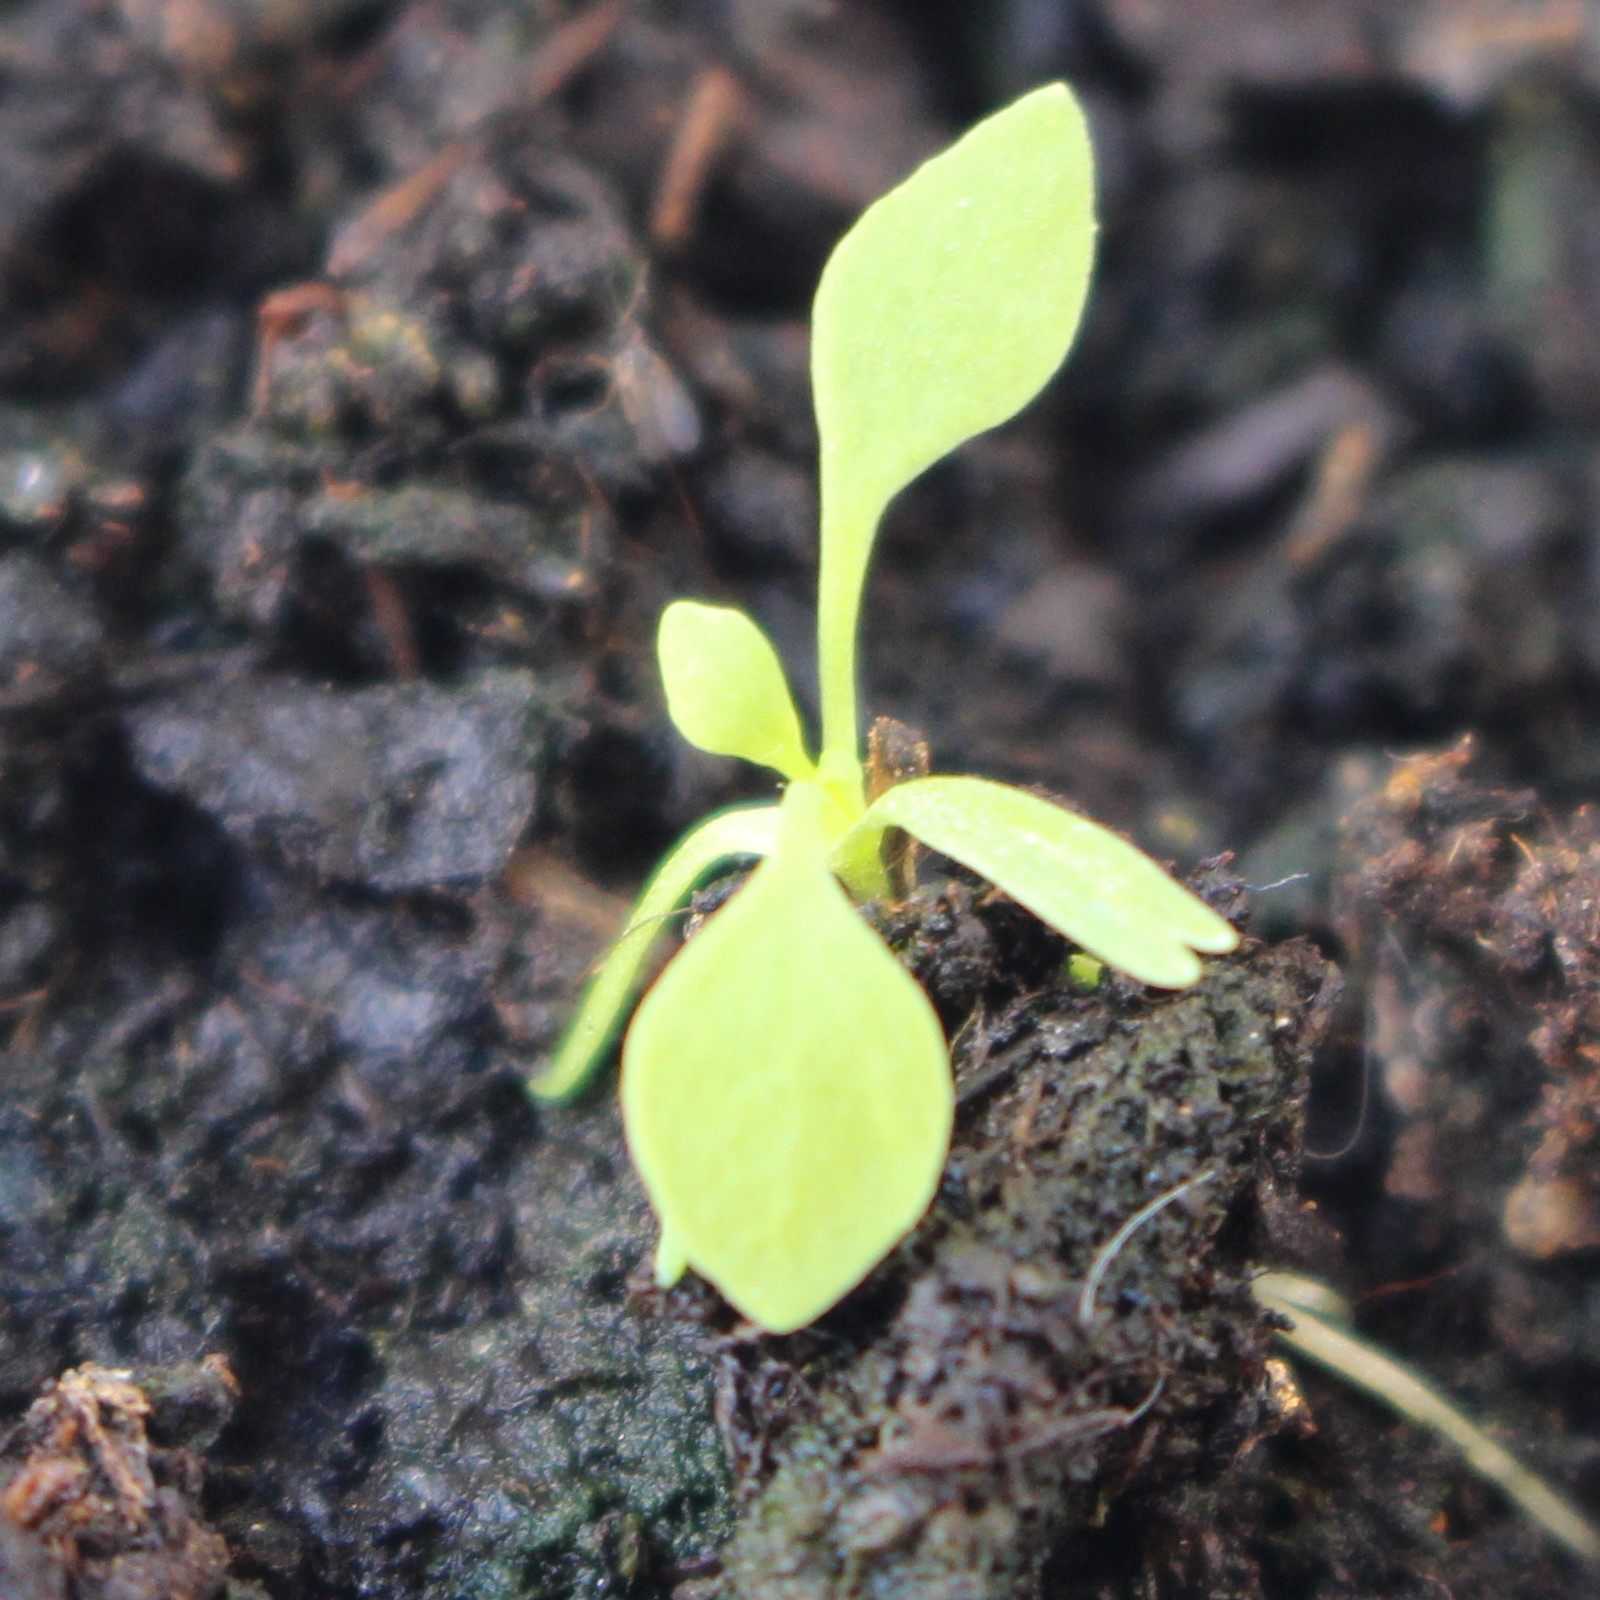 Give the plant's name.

Papaver rhoeas
